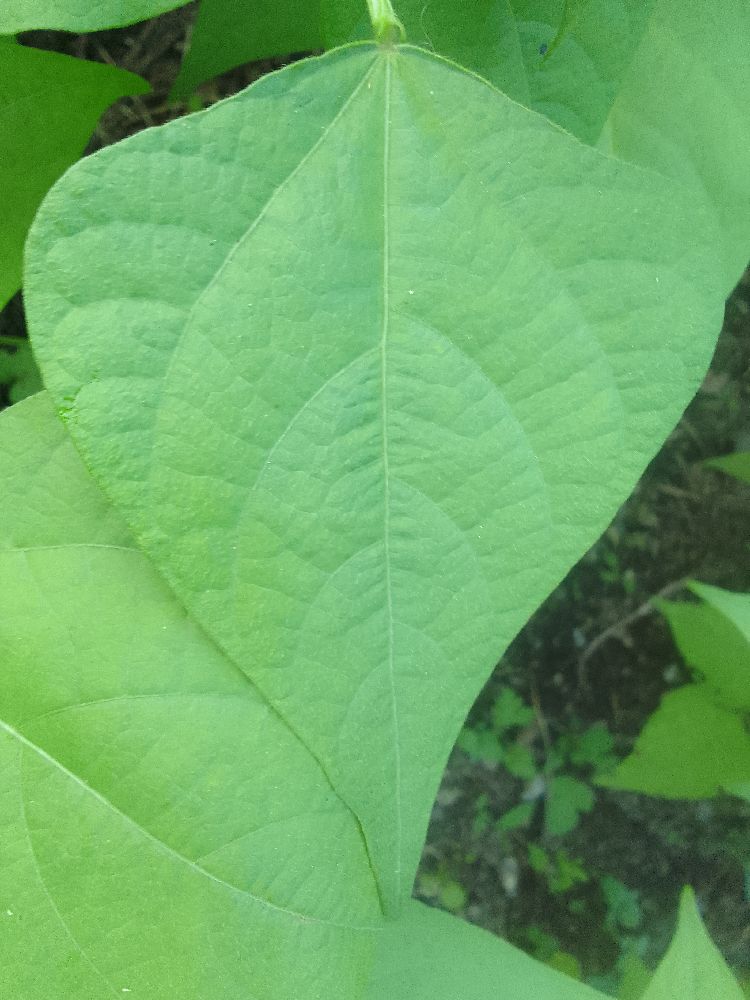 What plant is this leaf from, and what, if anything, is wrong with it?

common bean, healthy
